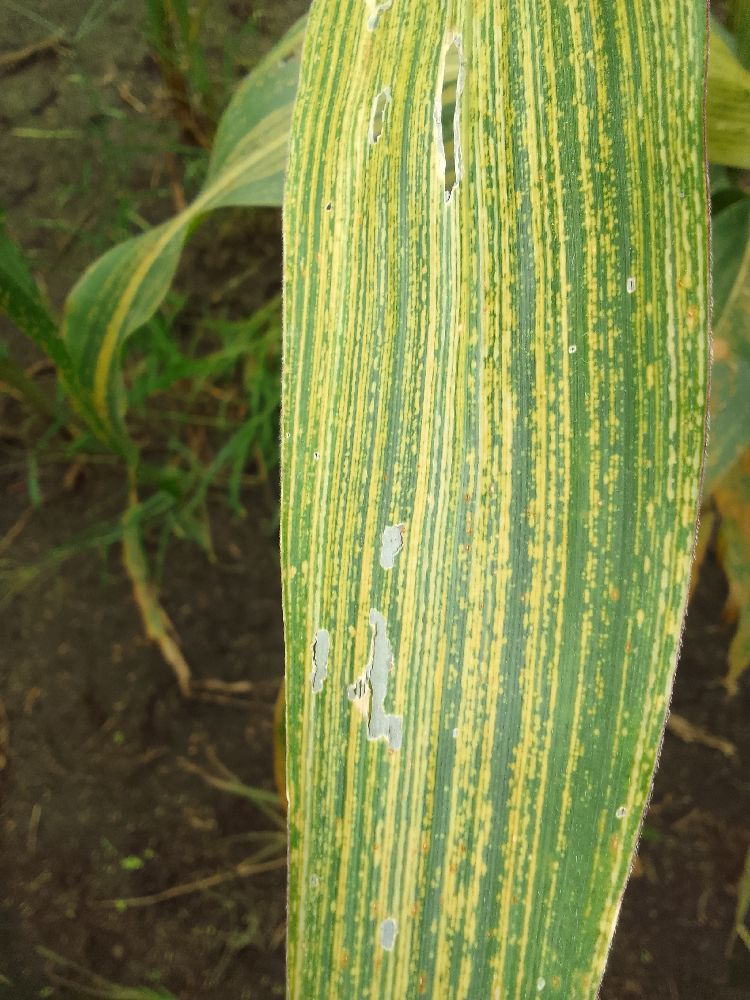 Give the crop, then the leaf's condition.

maize, maize streak virus
